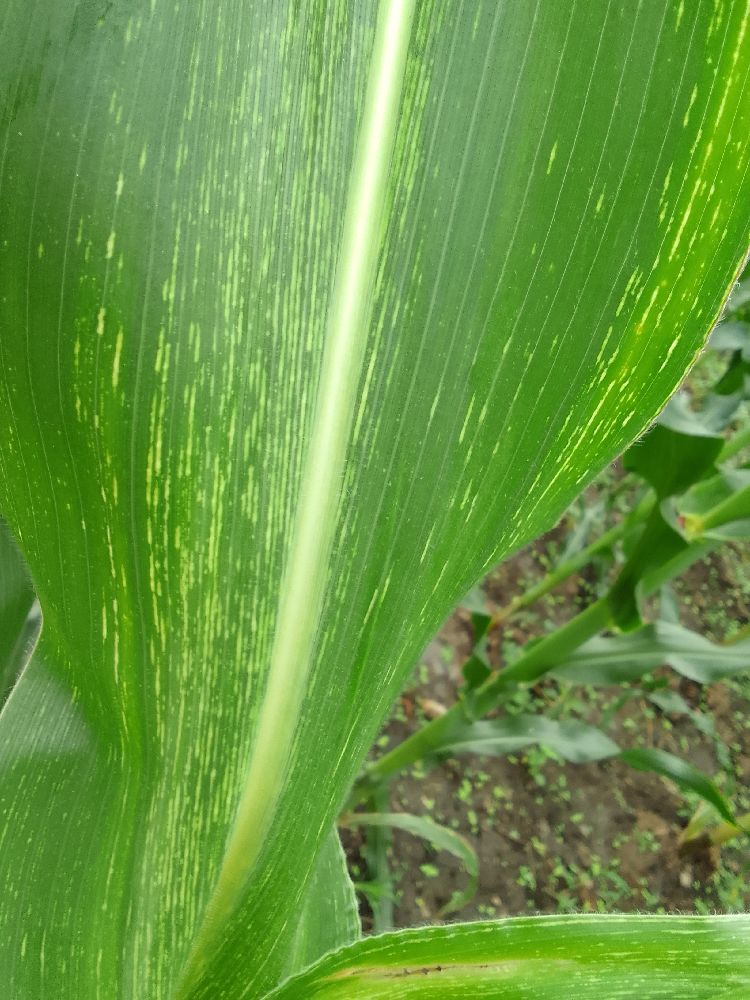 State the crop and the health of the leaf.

maize, maize streak virus
